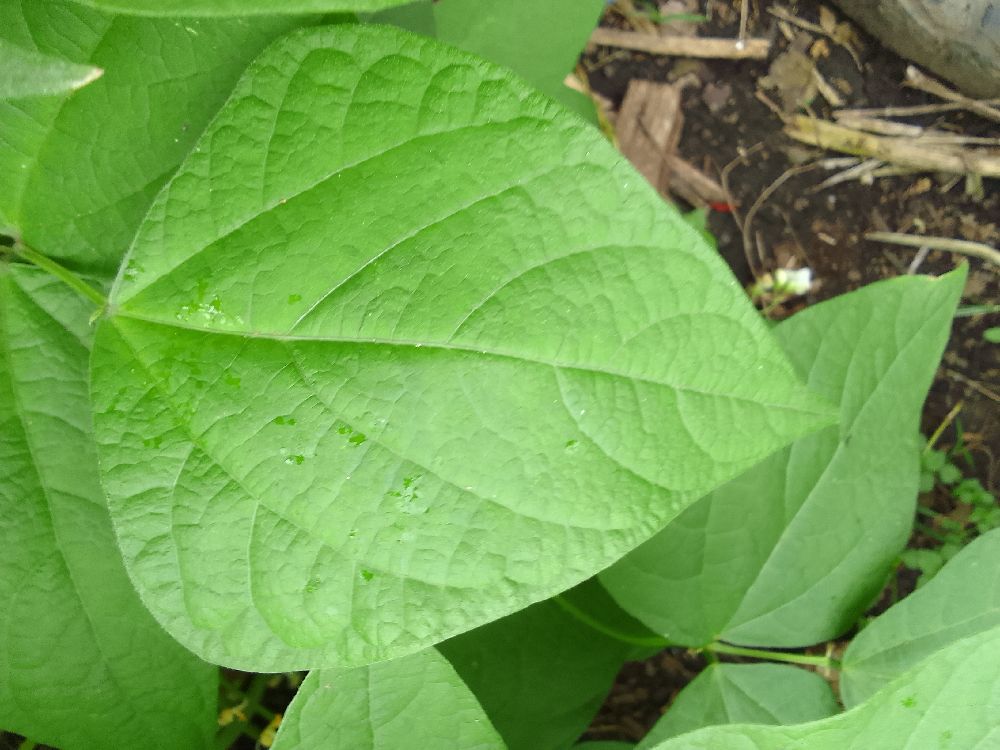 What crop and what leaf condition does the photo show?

common bean, healthy
